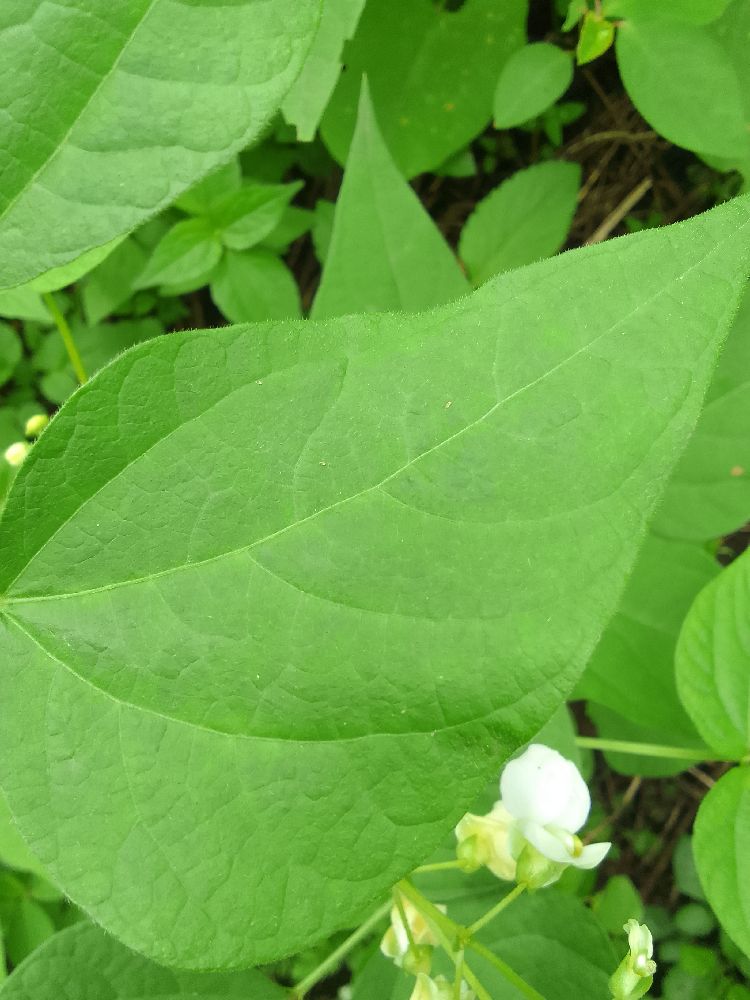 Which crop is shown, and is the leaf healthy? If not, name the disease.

common bean, healthy
